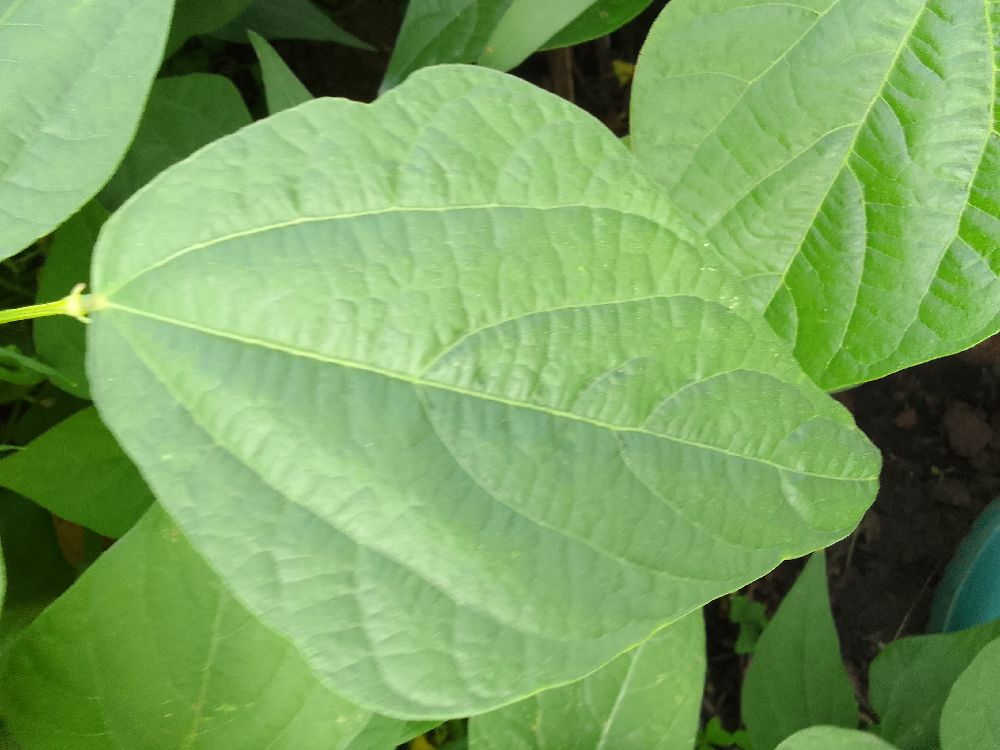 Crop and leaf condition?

common bean, healthy
